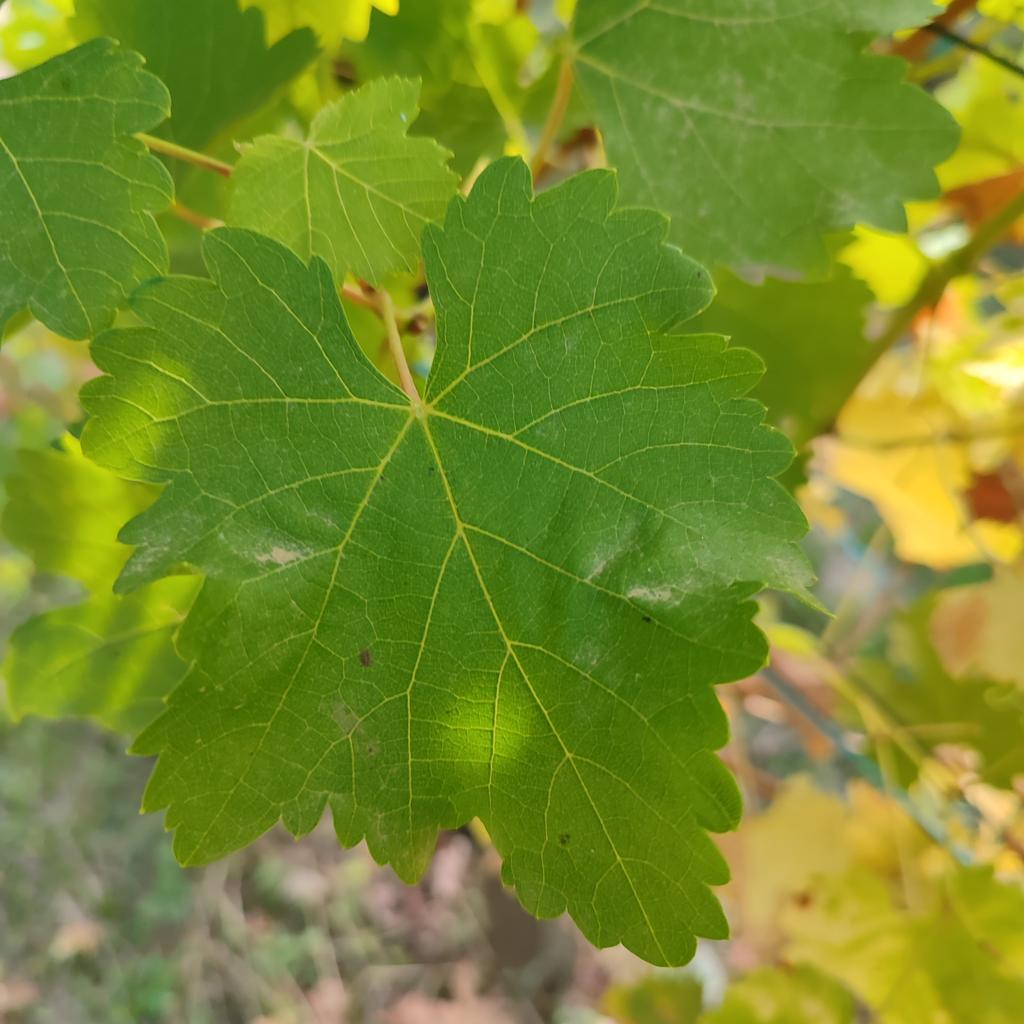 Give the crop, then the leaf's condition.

grapevine, powdery mildew
